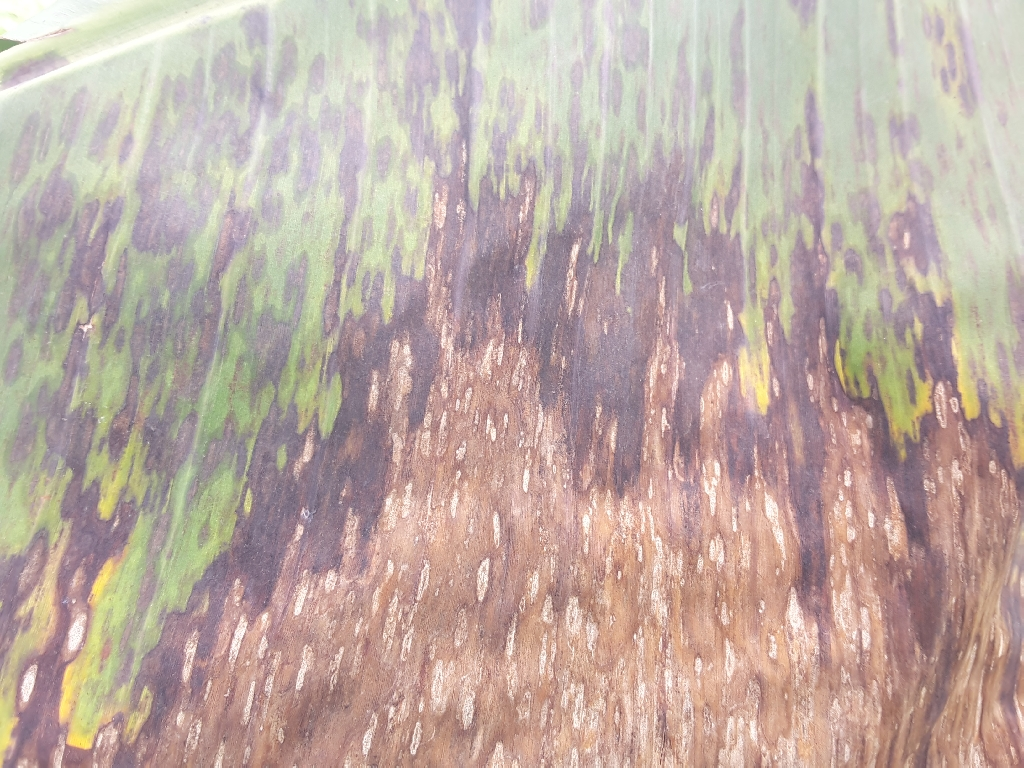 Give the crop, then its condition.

banana, black sigatoka
